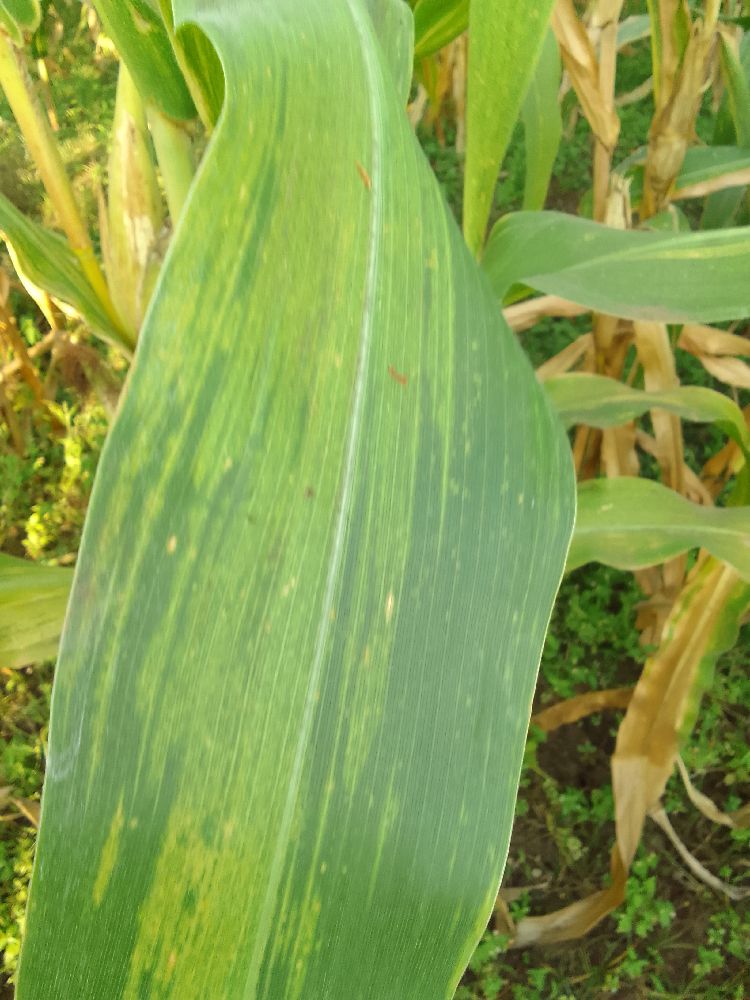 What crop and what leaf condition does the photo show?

maize, maize lethal necrosis
